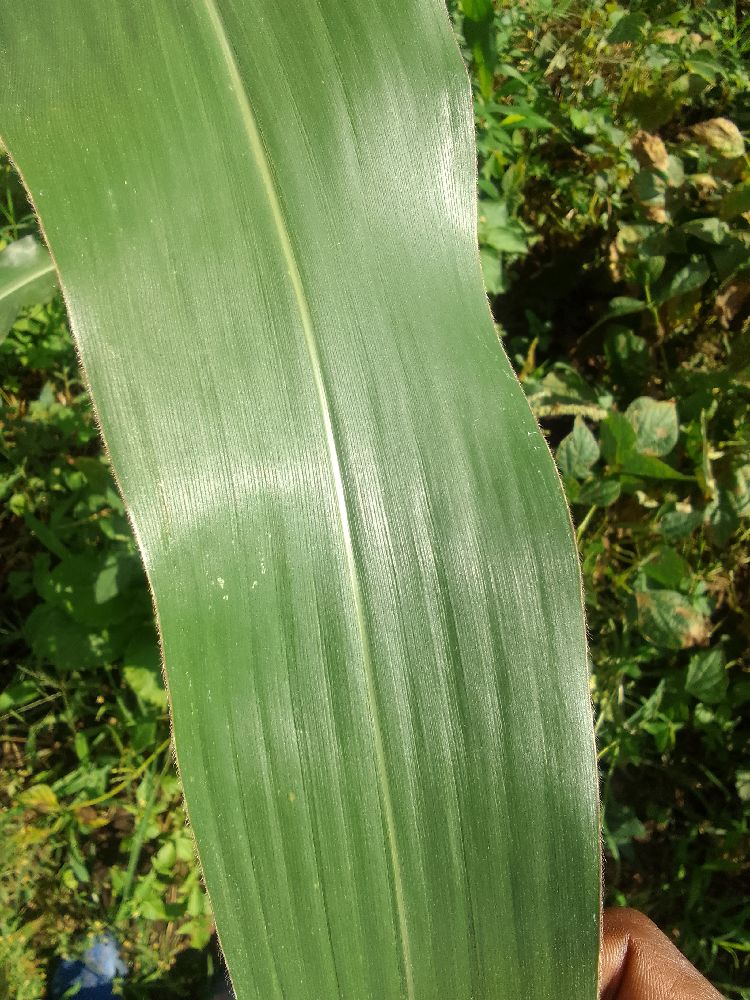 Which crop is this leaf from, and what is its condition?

maize, healthy
